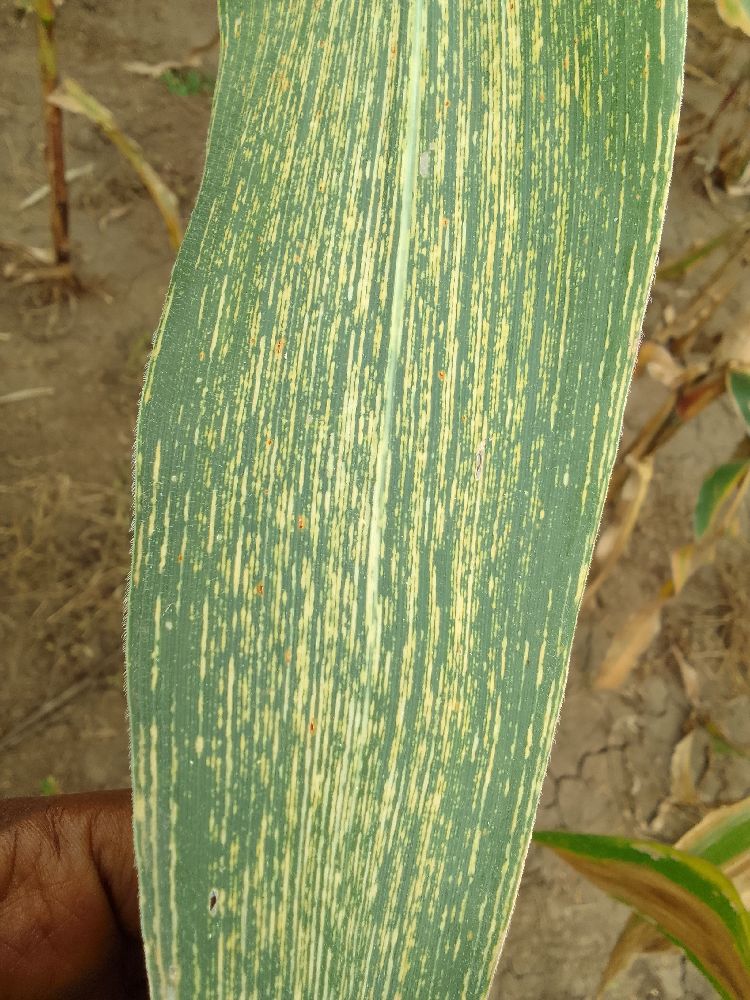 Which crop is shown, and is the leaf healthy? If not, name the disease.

maize, maize streak virus
